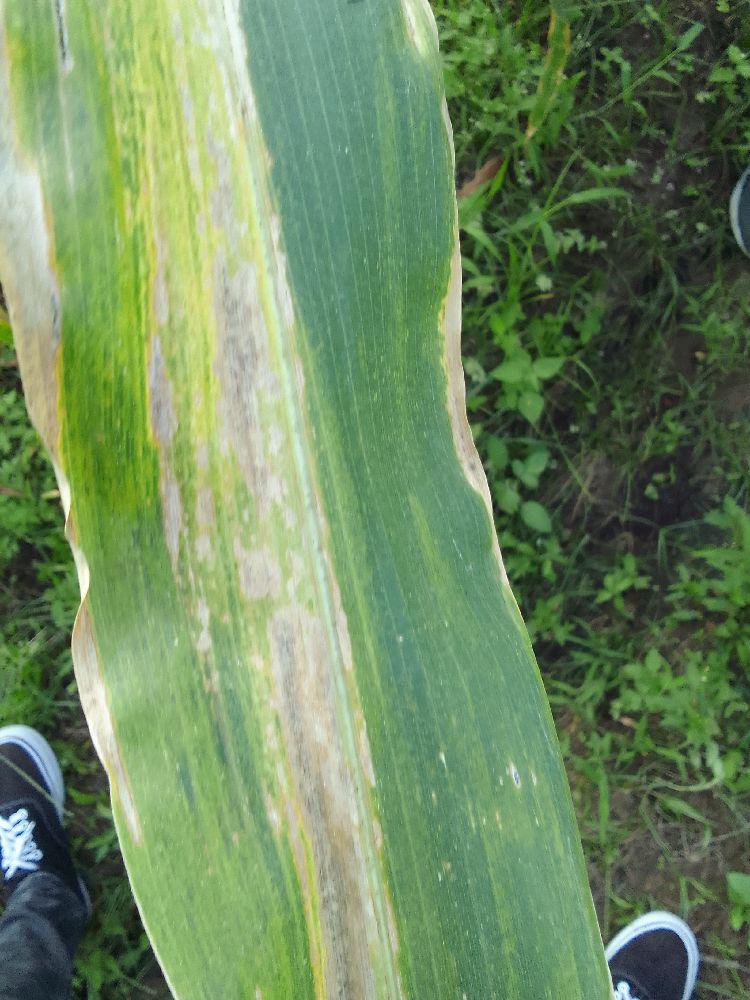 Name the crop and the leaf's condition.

maize, maize lethal necrosis
